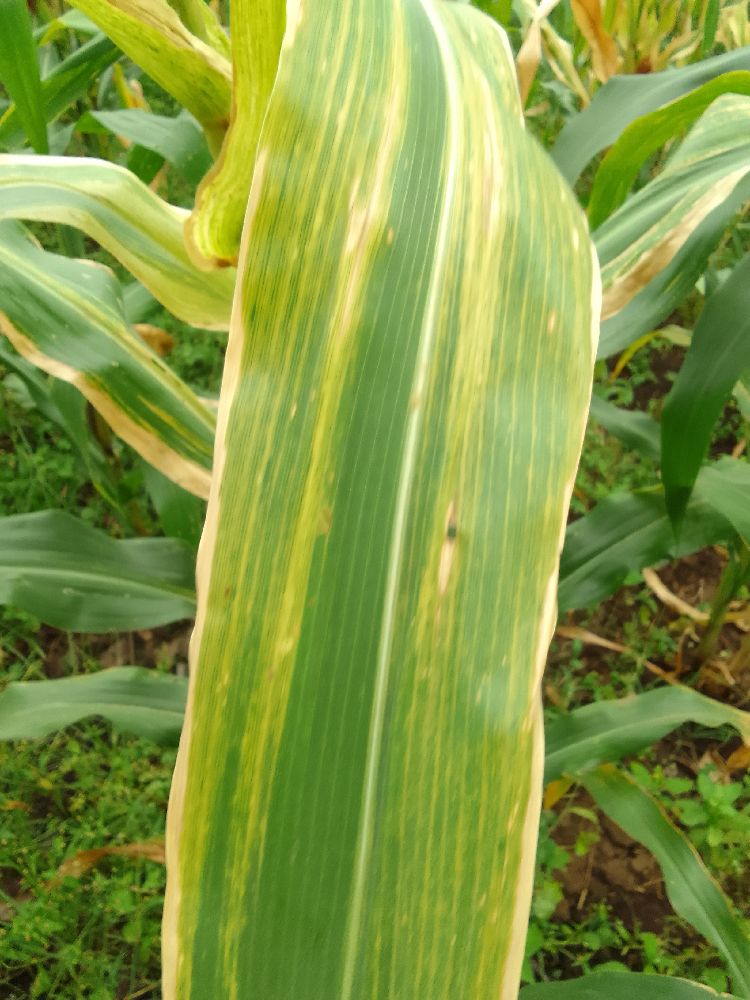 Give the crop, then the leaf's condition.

maize, maize lethal necrosis
